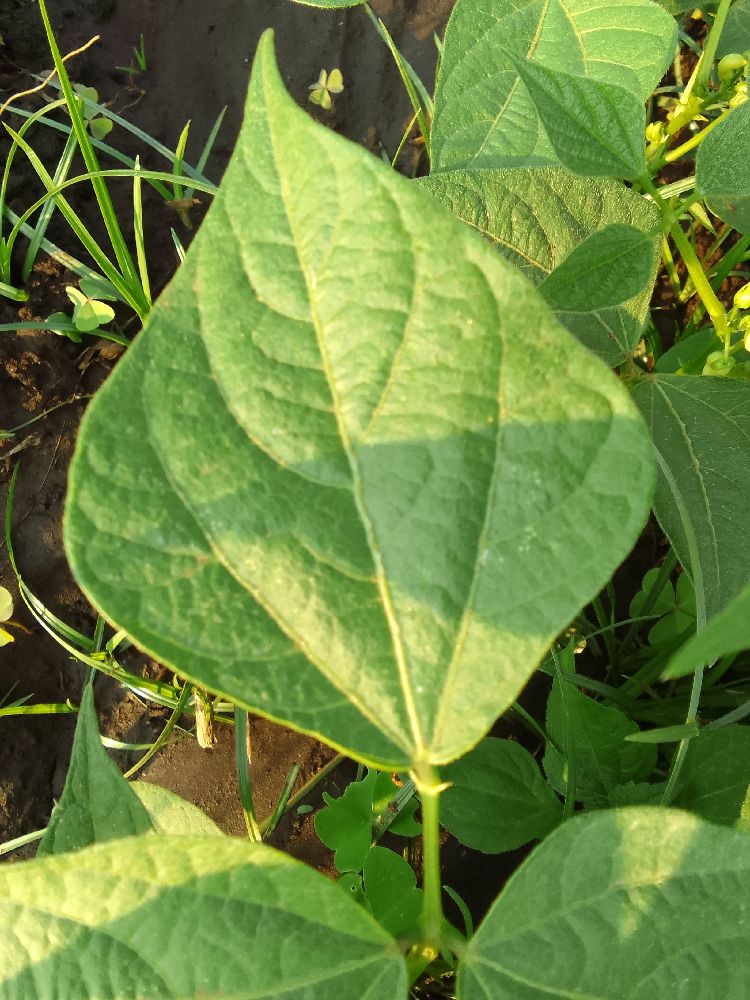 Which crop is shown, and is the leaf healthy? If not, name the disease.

common bean, healthy
